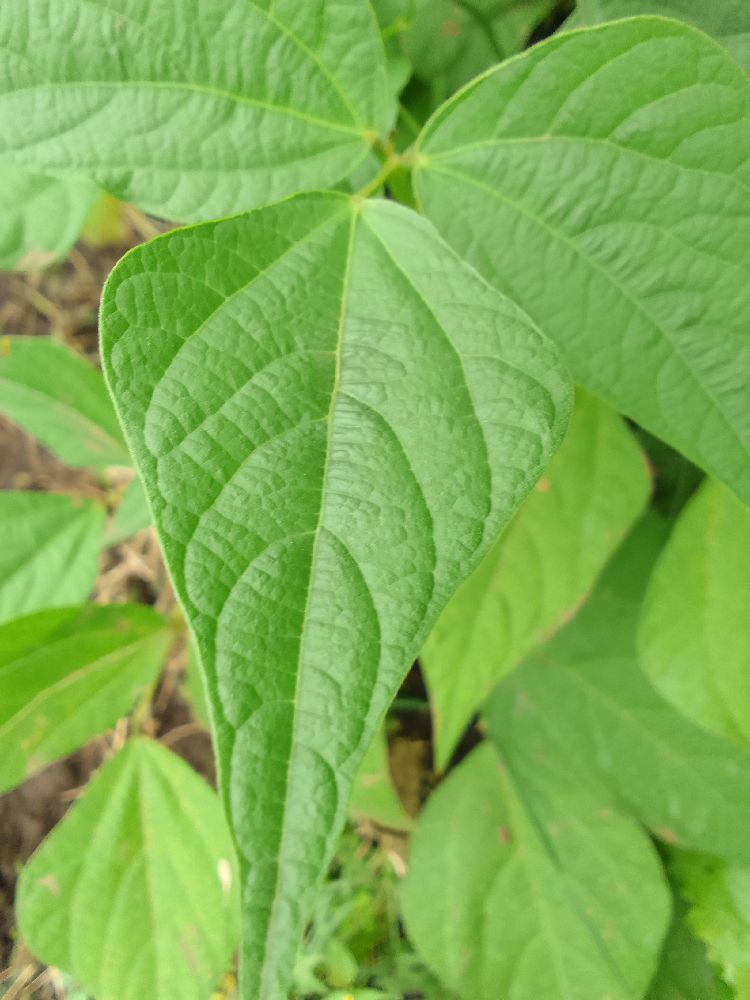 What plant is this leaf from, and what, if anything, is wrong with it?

common bean, healthy
